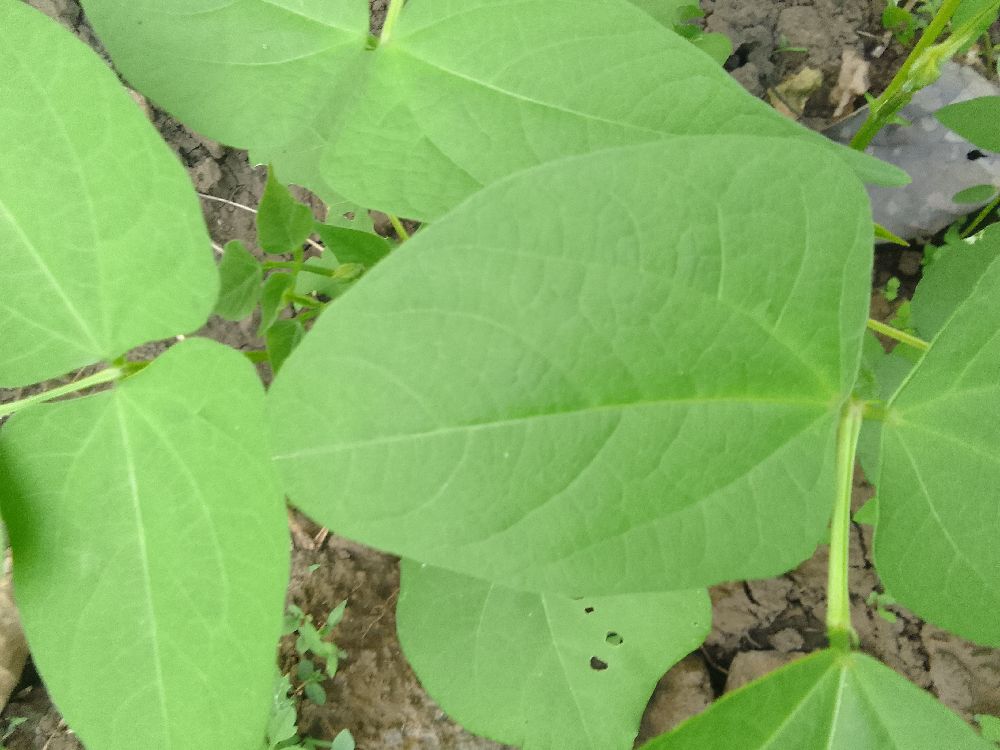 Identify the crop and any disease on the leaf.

common bean, healthy
